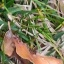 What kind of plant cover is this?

grass
